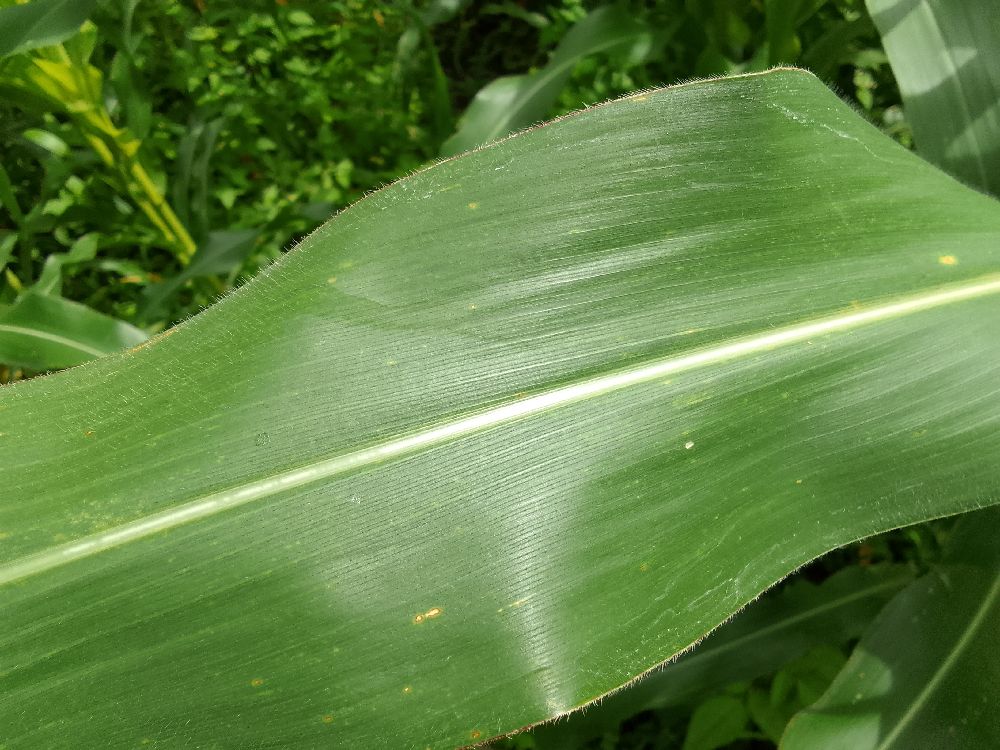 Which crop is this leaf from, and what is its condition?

maize, healthy
